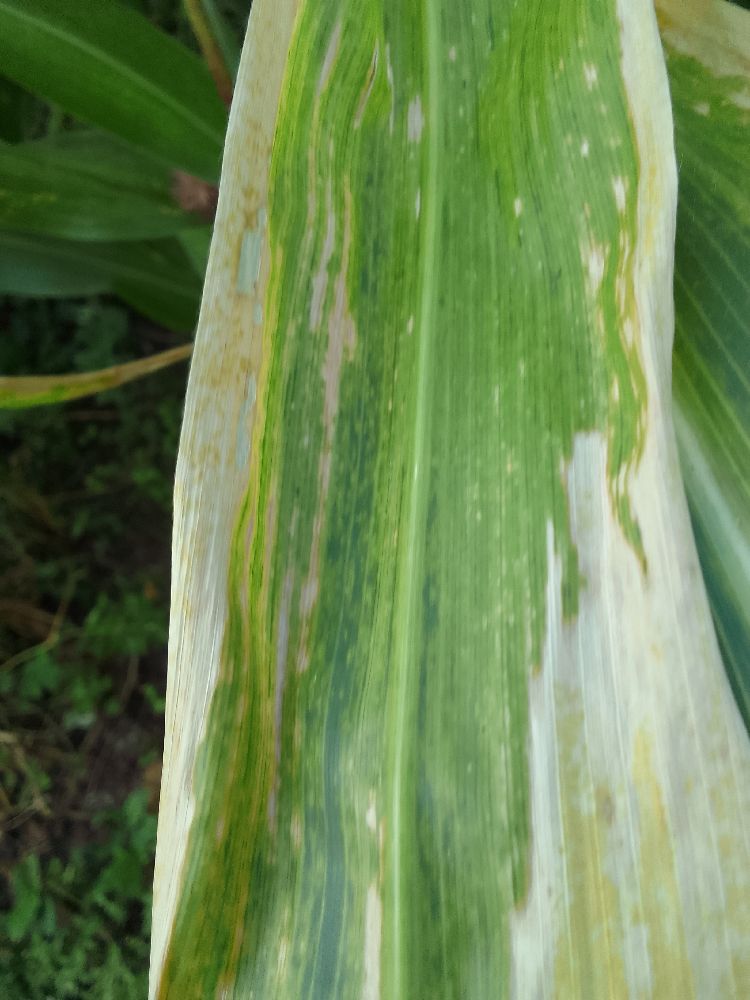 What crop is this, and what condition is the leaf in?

maize, maize lethal necrosis
